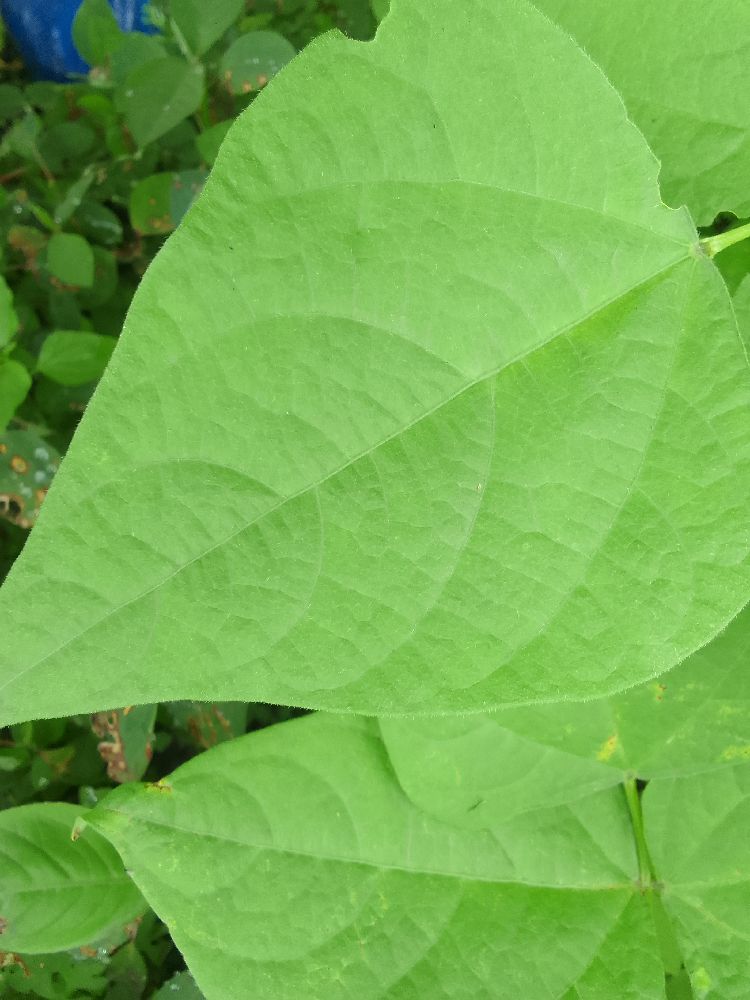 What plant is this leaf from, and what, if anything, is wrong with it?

common bean, healthy
